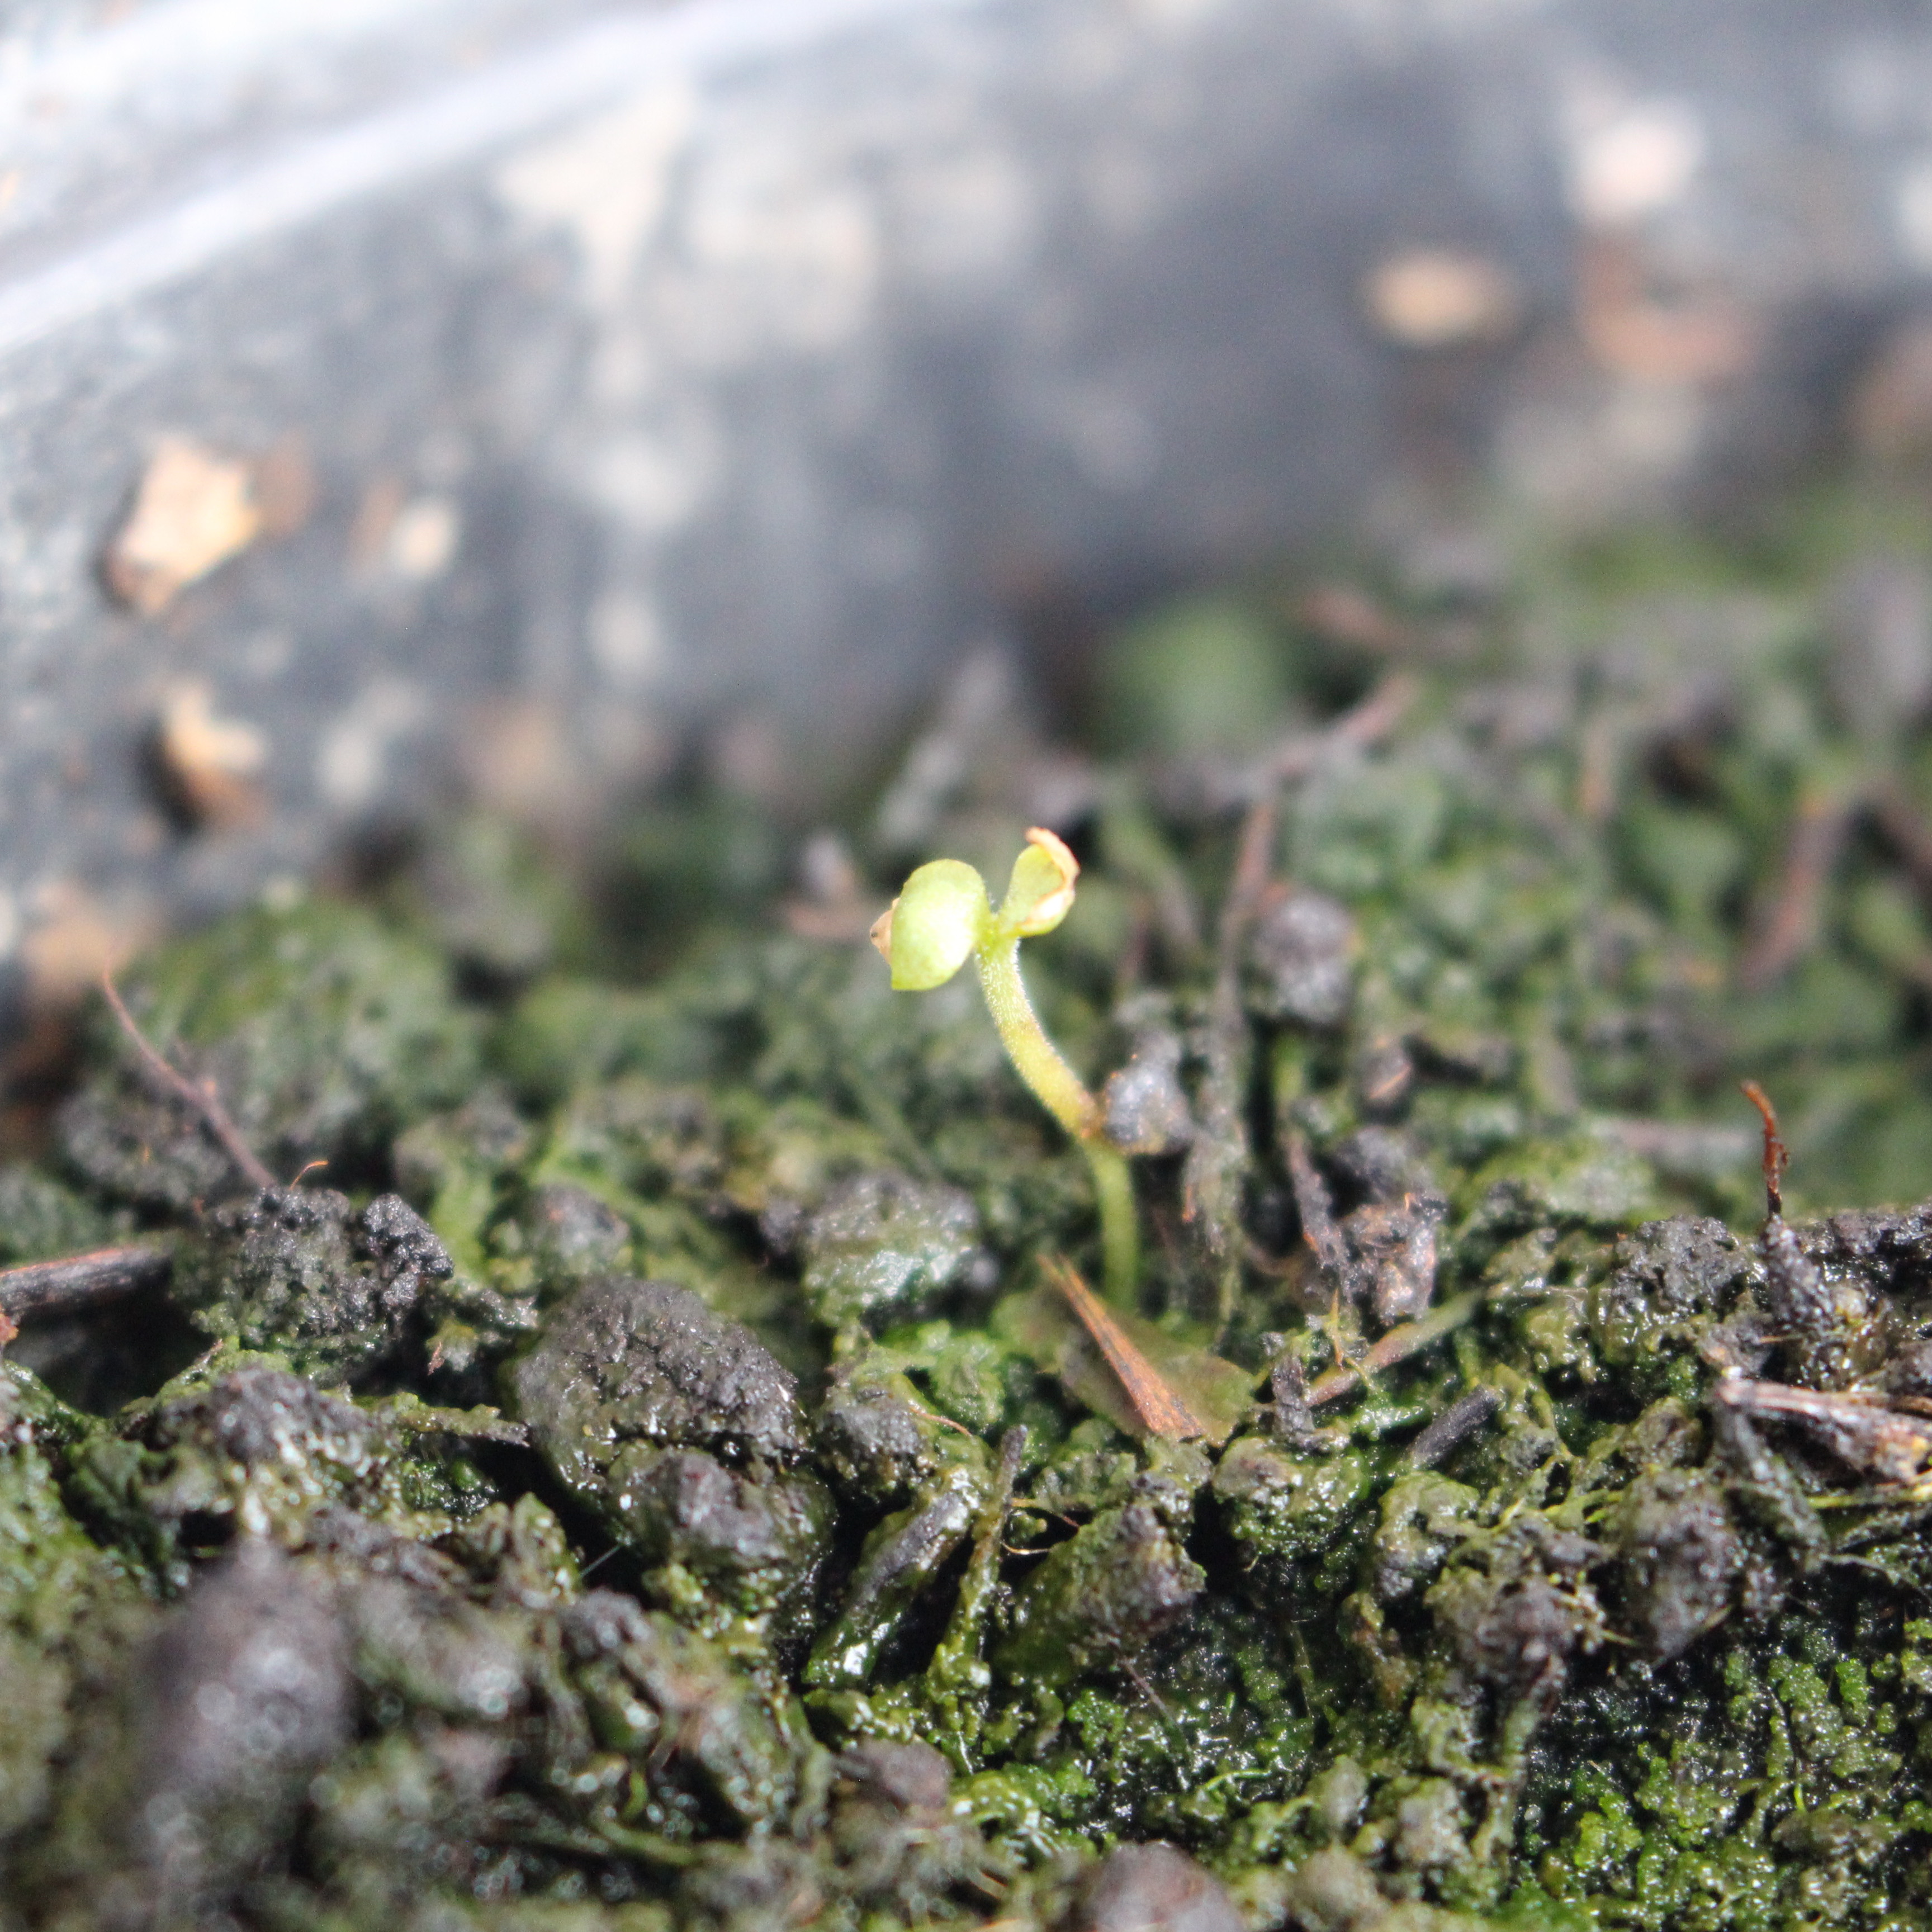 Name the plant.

Veronica persica
